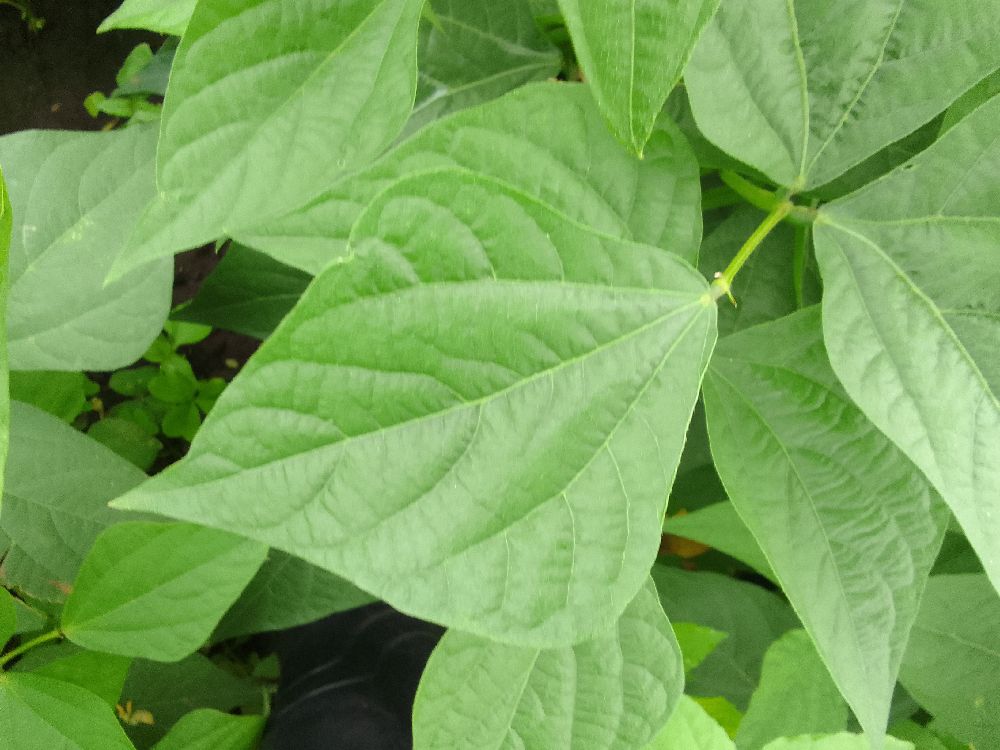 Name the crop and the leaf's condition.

common bean, healthy
